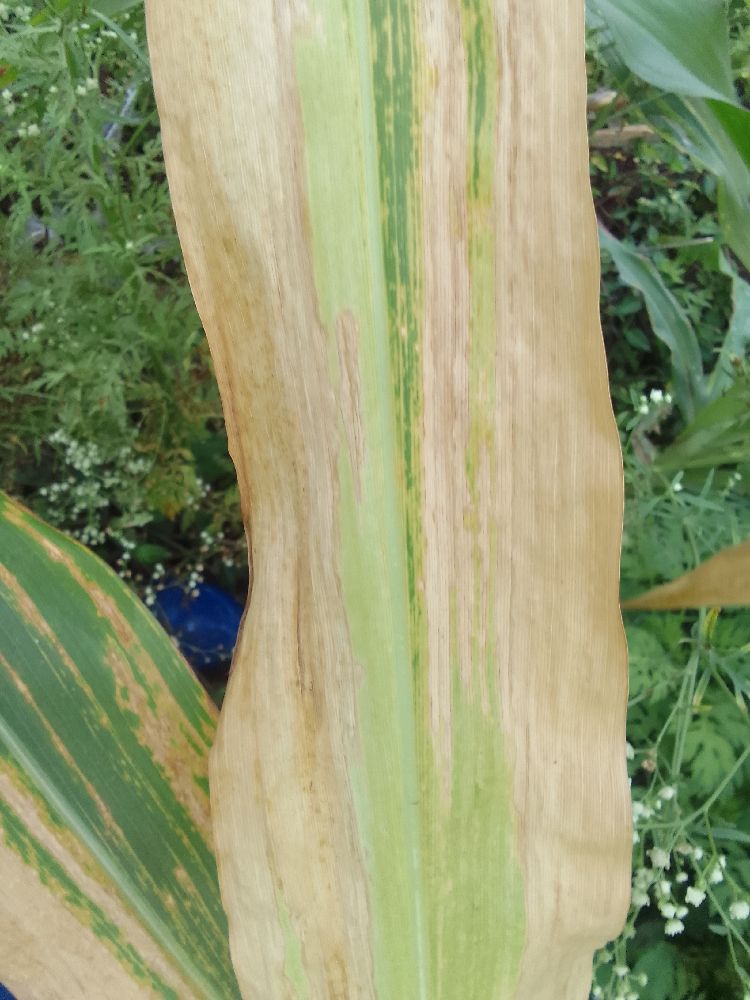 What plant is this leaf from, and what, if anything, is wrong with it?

maize, maize lethal necrosis
